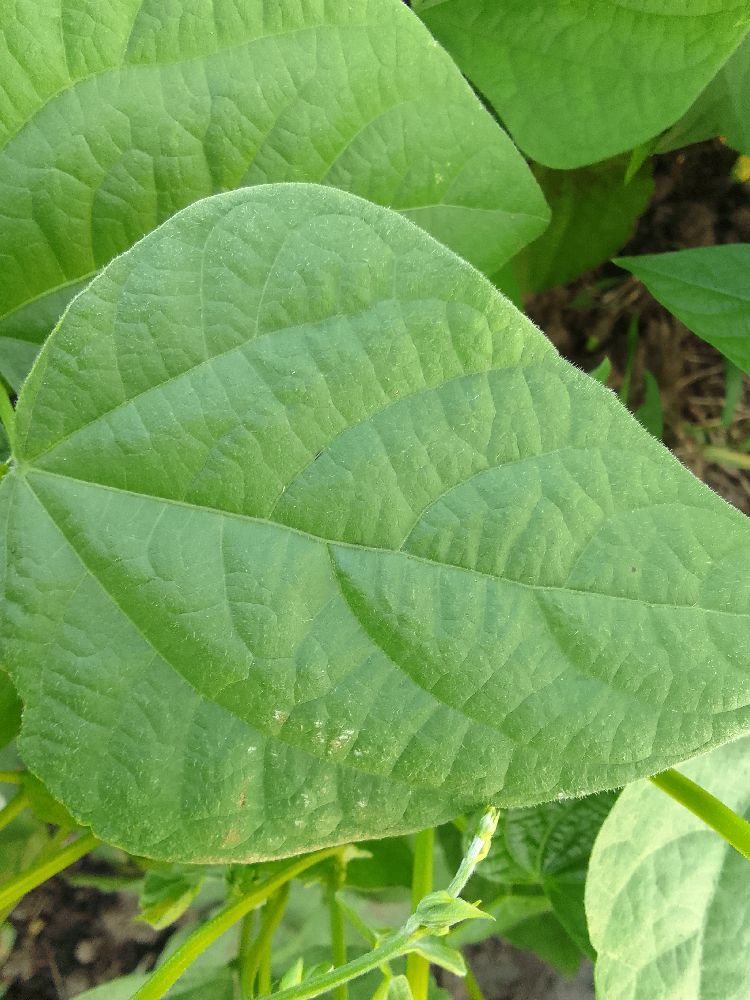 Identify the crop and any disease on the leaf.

common bean, healthy
